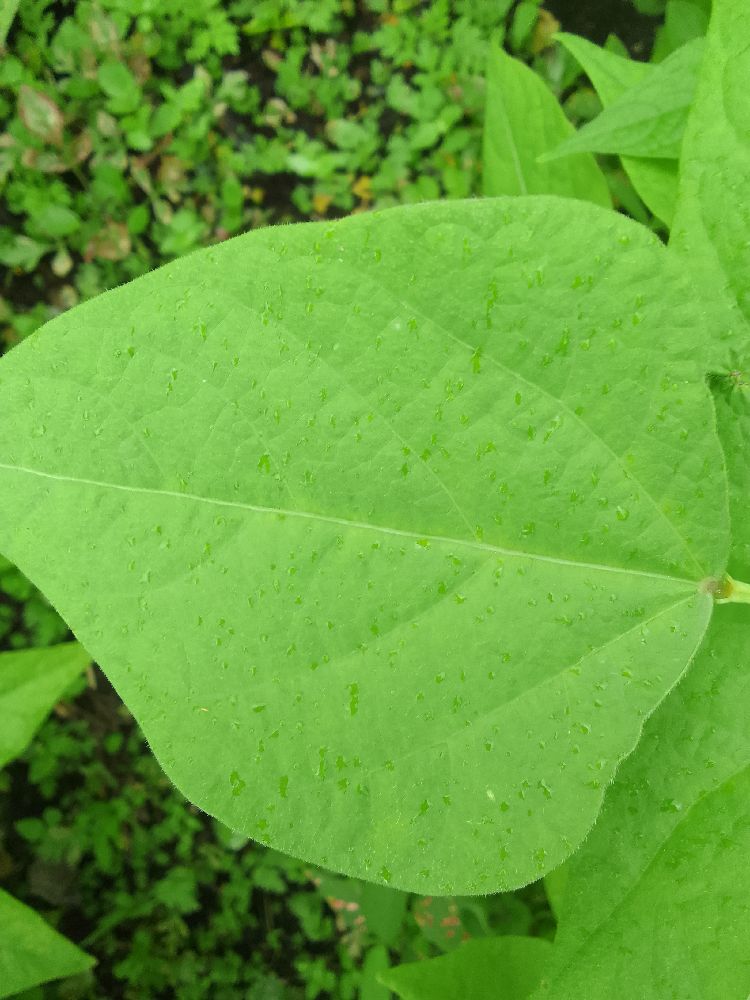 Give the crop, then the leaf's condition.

common bean, healthy
